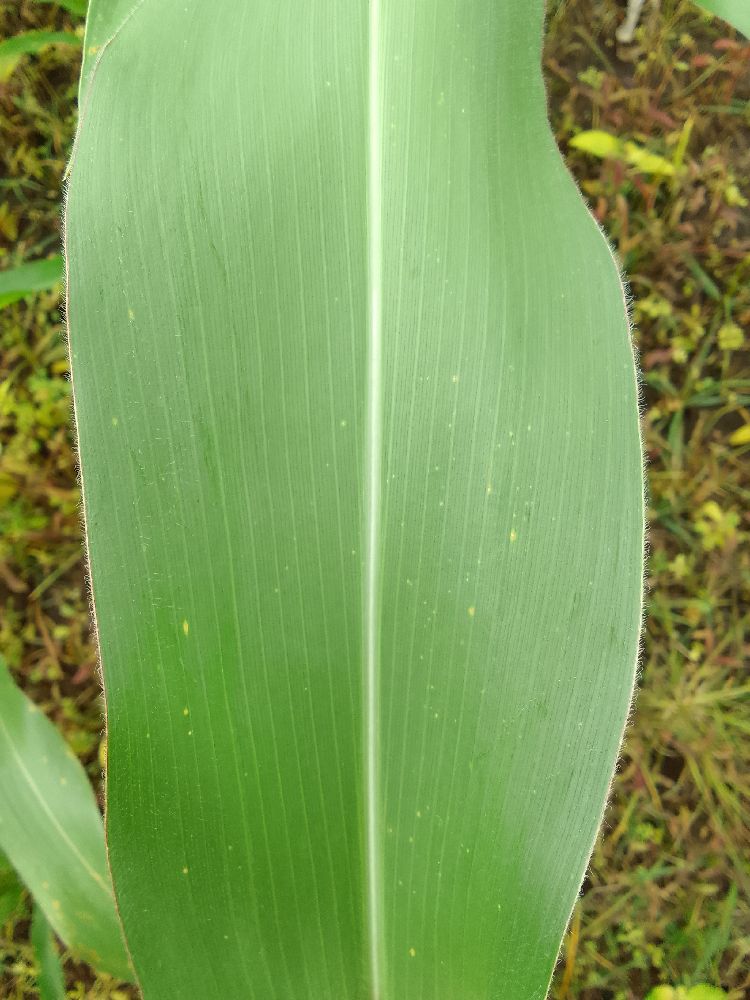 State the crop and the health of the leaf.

maize, healthy
